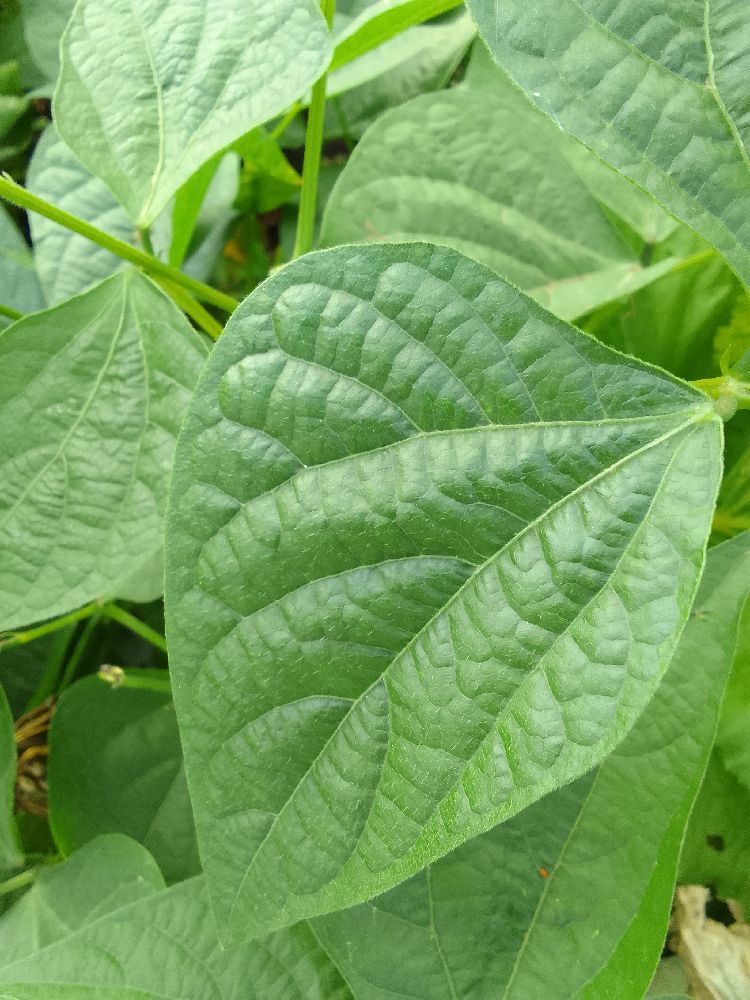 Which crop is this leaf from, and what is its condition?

common bean, healthy
